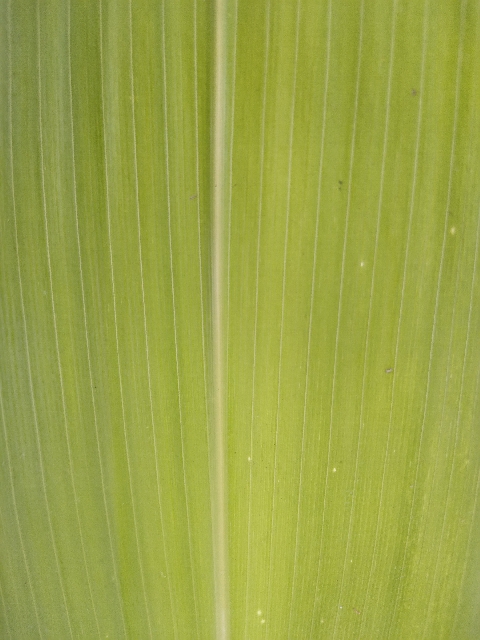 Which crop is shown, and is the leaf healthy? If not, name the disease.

maize, healthy
